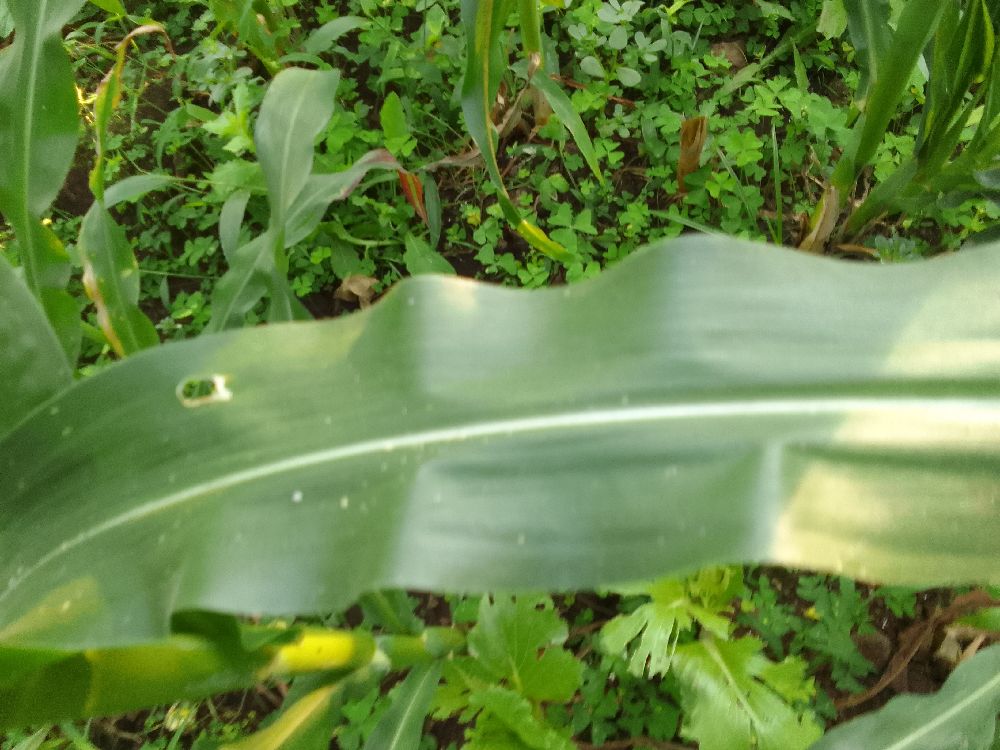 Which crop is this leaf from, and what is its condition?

maize, healthy
